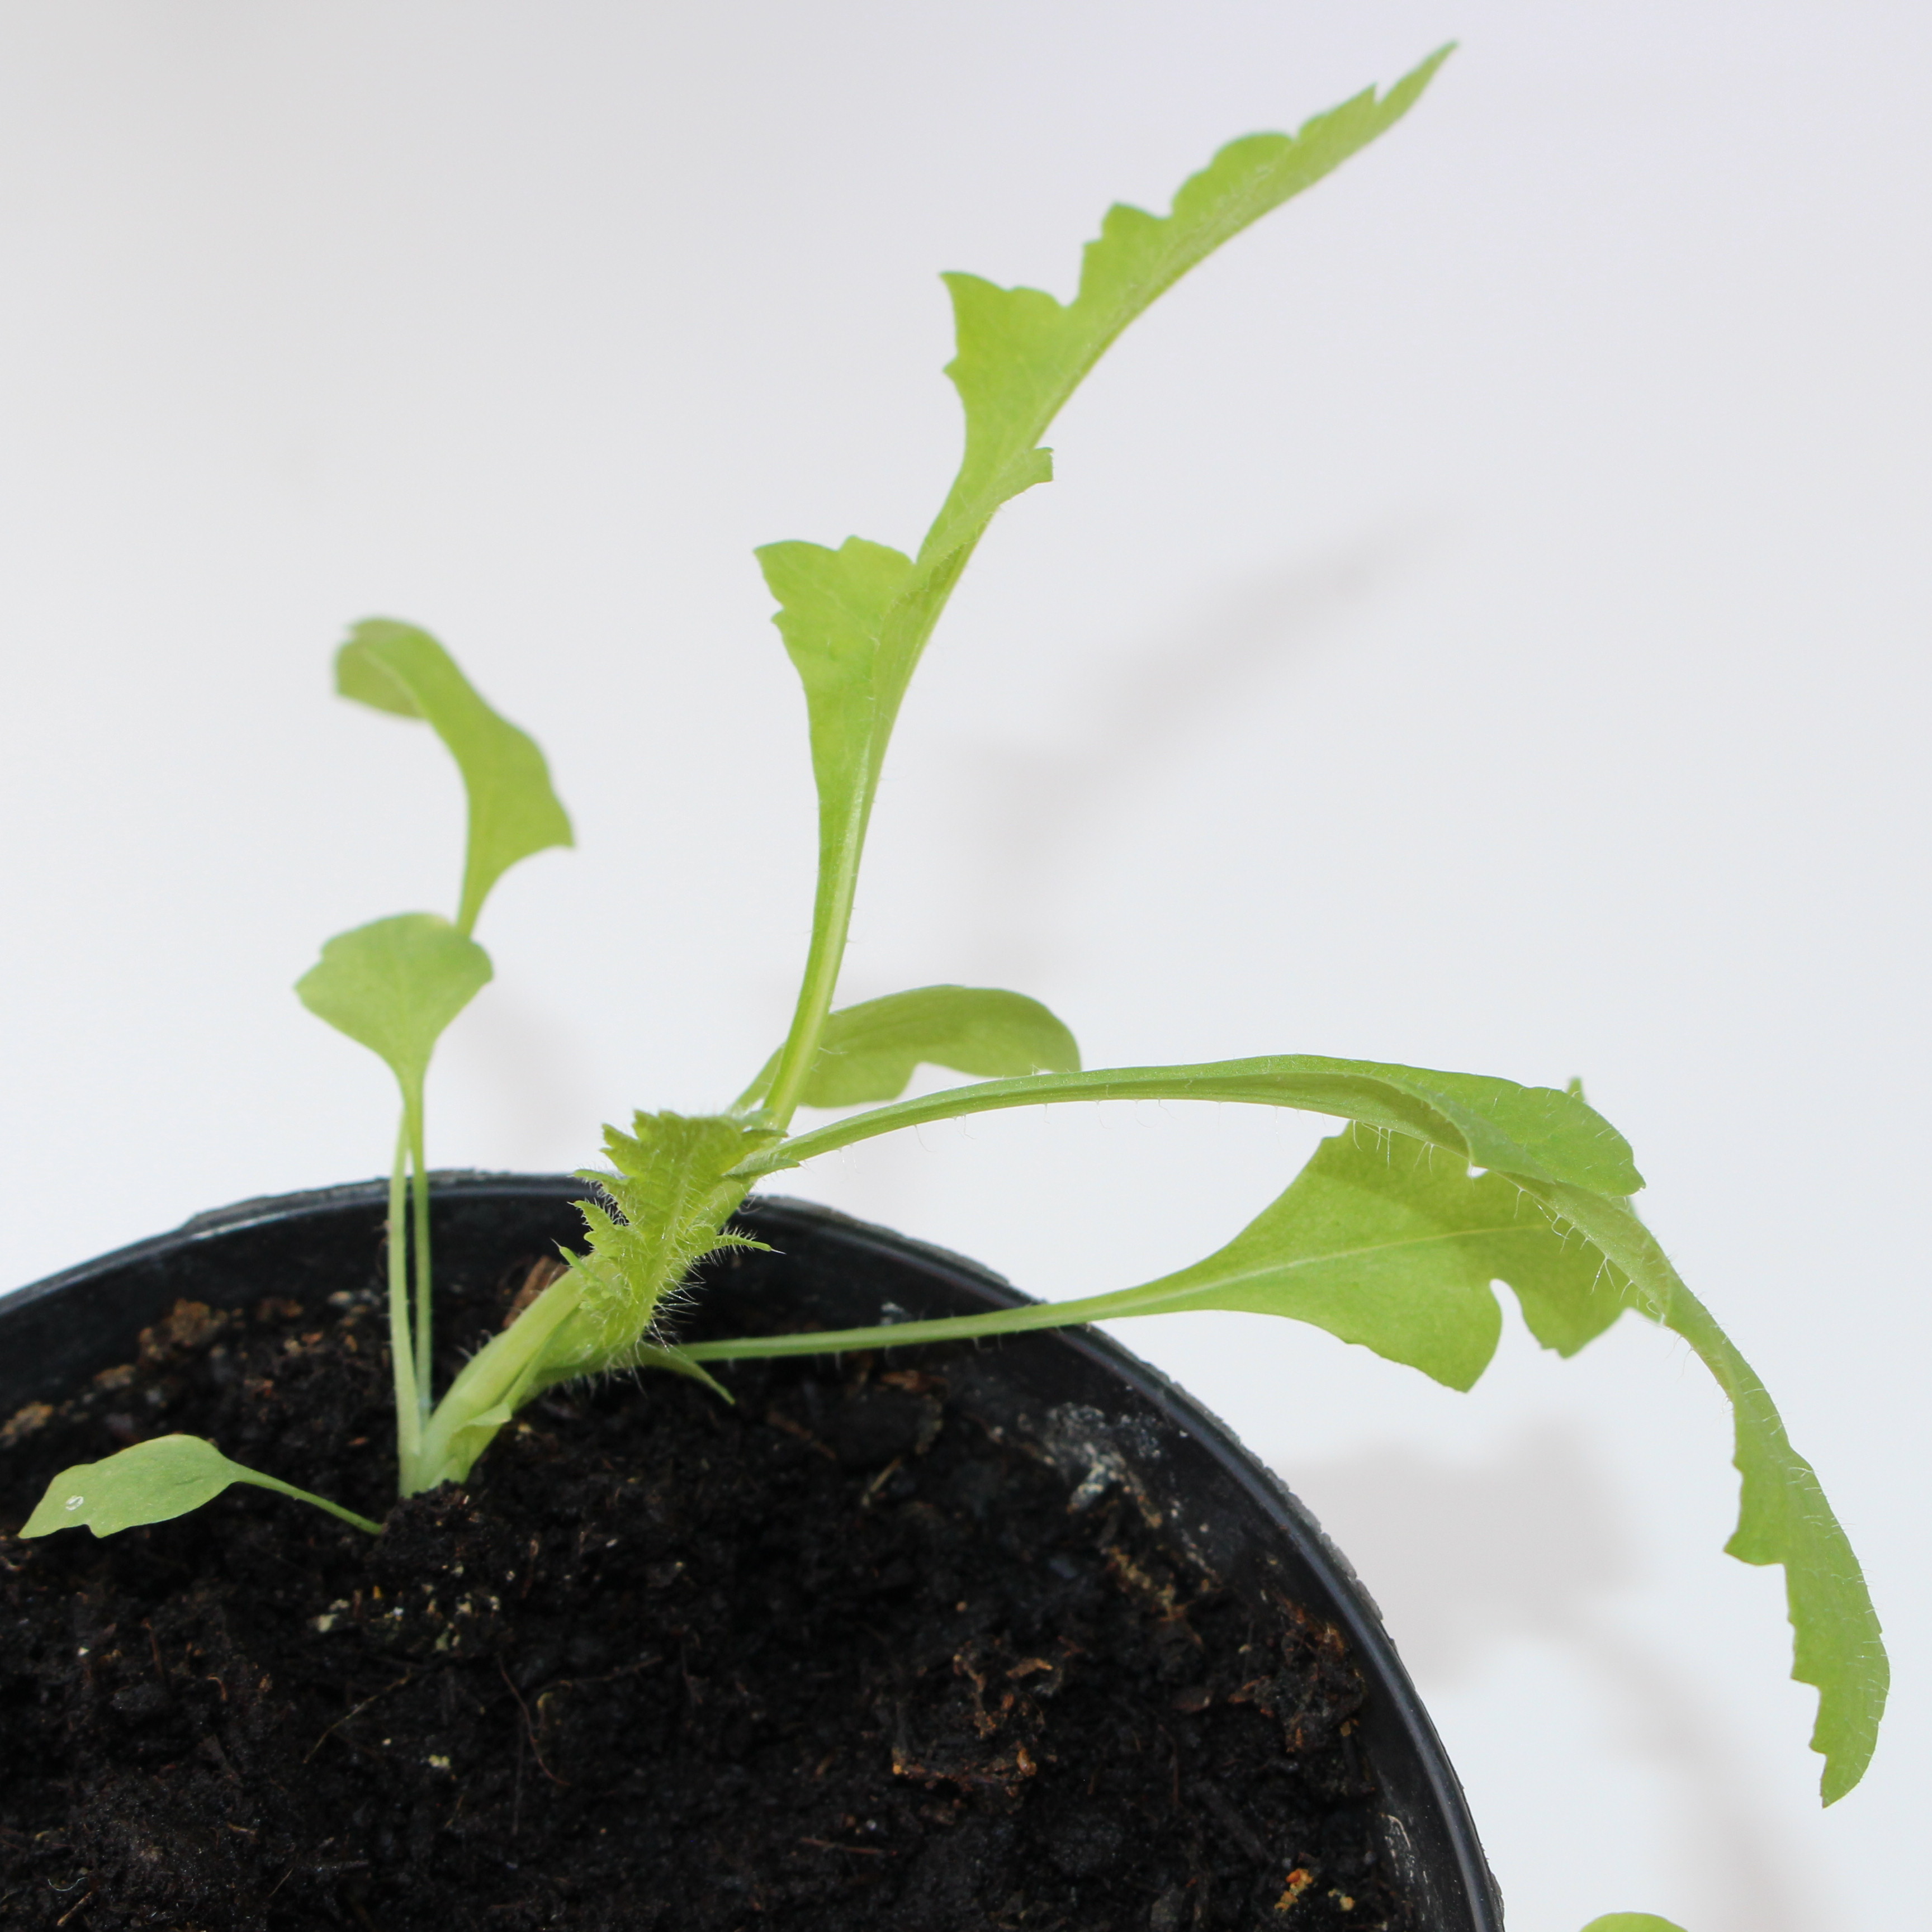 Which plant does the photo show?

Papaver rhoeas
